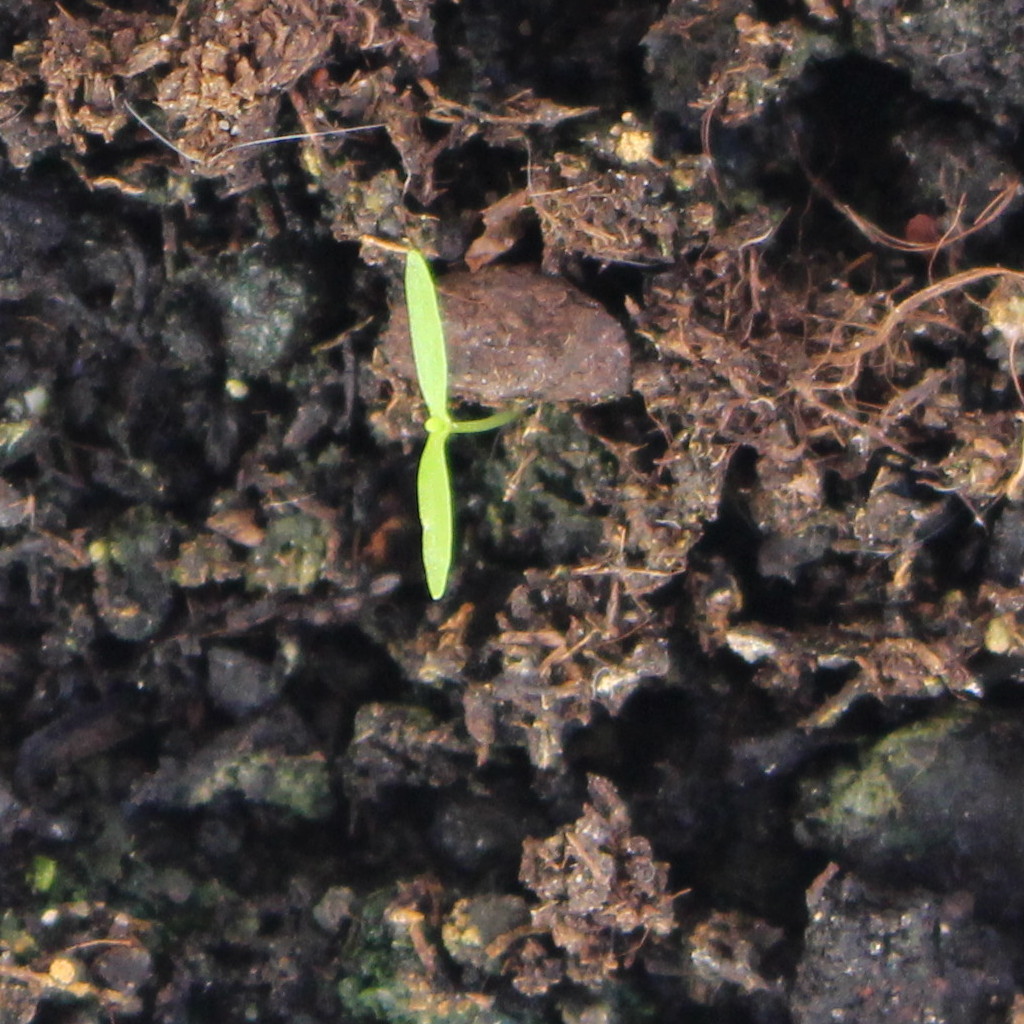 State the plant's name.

Papaver rhoeas
